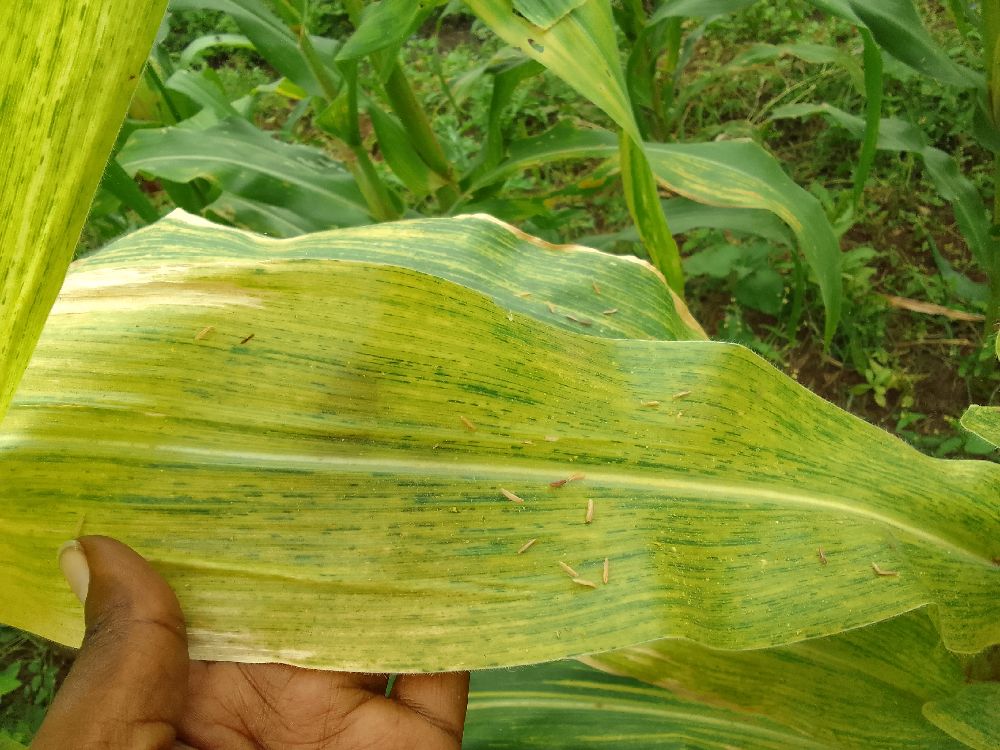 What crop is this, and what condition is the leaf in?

maize, maize lethal necrosis
